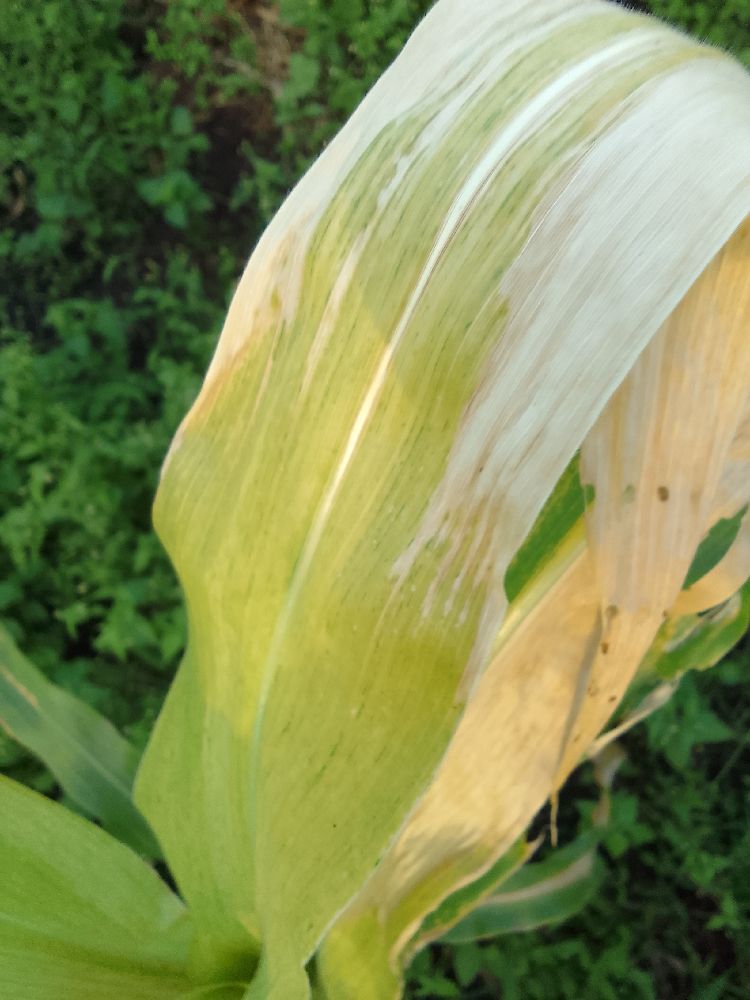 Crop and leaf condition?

maize, maize lethal necrosis
